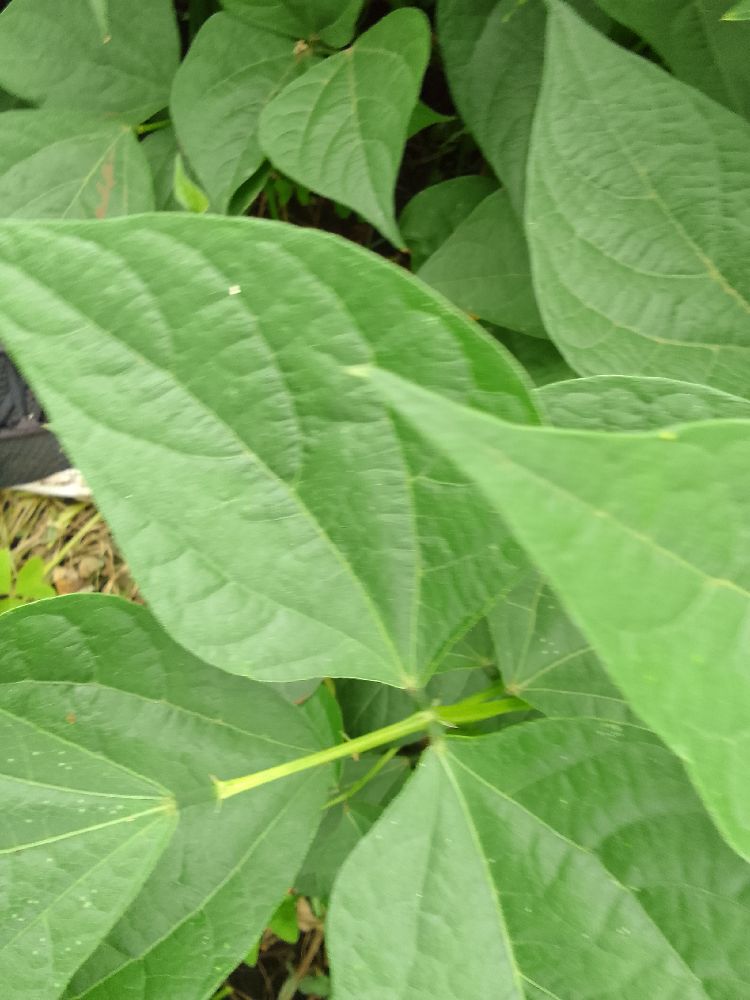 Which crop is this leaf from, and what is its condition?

common bean, healthy
